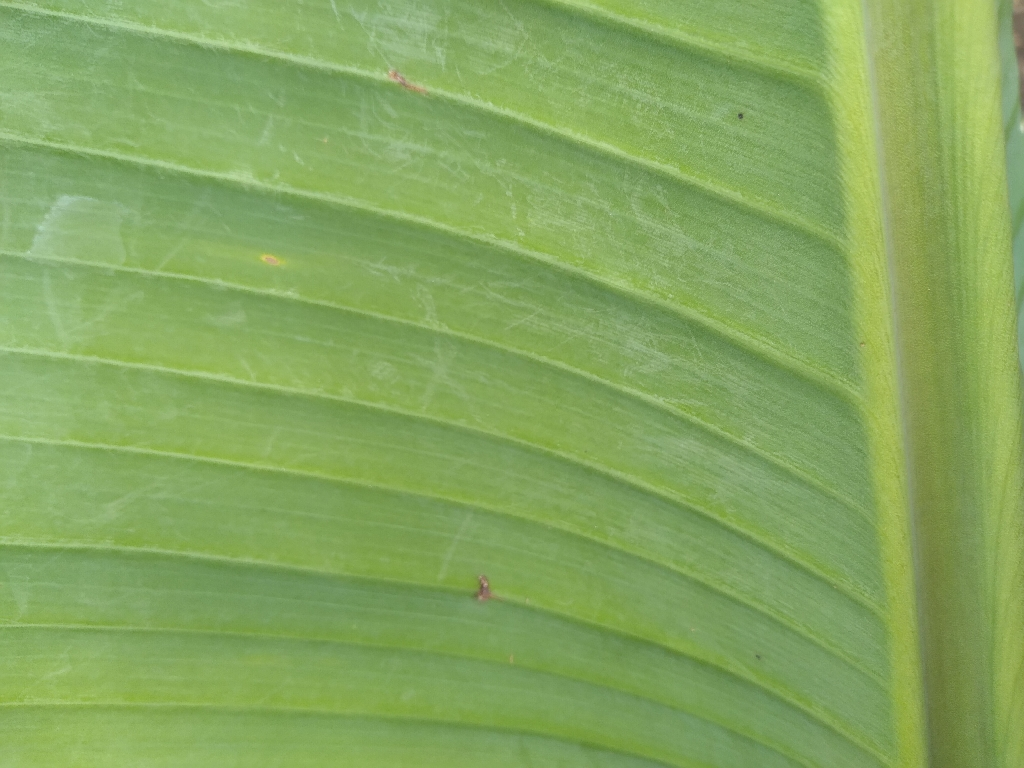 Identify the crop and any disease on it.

banana, healthy
